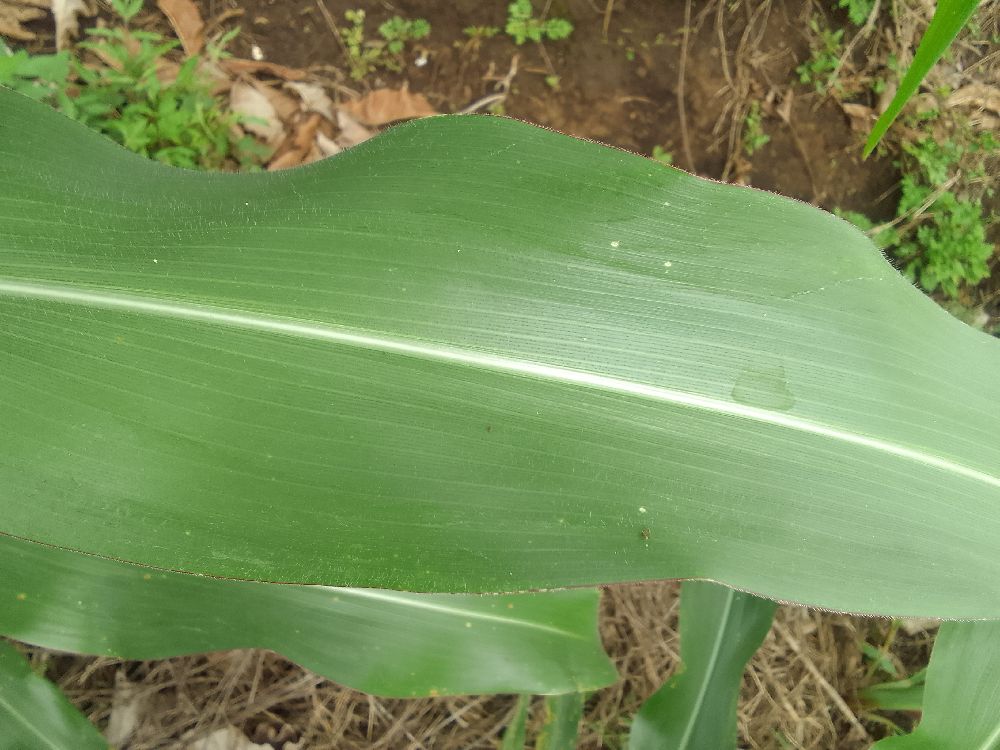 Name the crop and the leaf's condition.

maize, healthy
